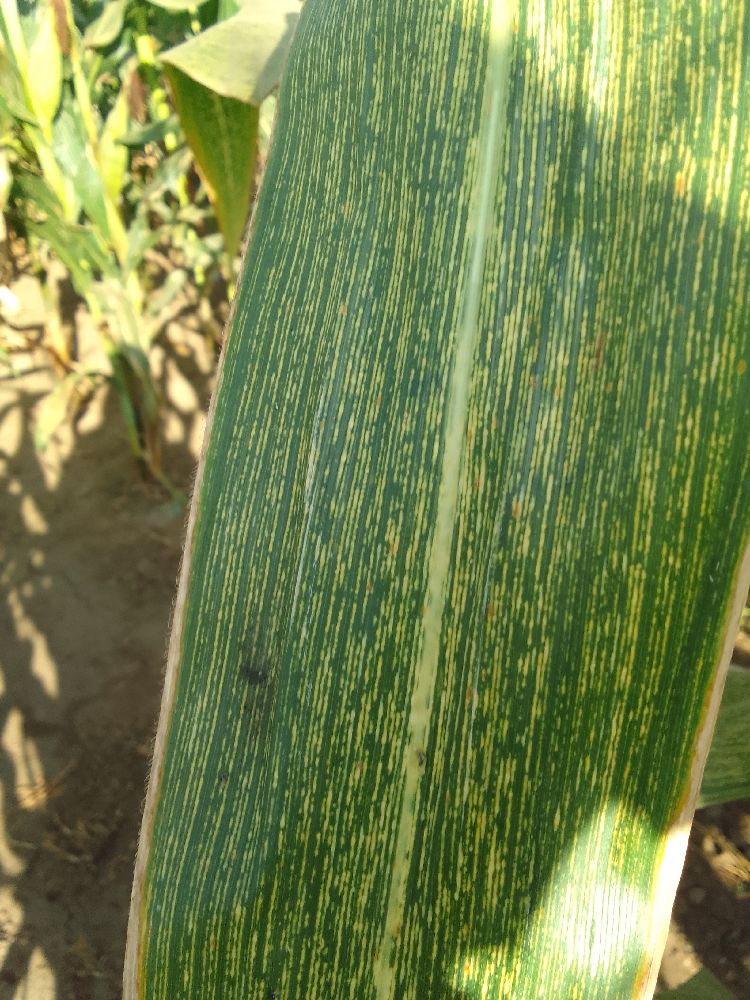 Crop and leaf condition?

maize, maize streak virus
